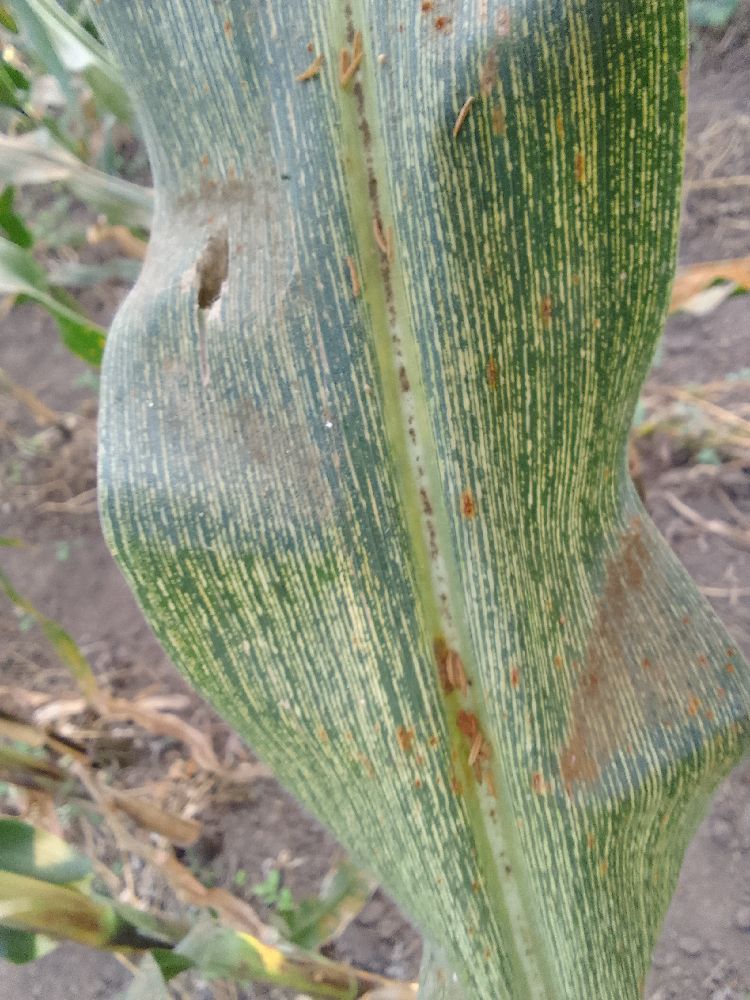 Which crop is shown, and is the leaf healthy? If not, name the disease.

maize, maize streak virus
